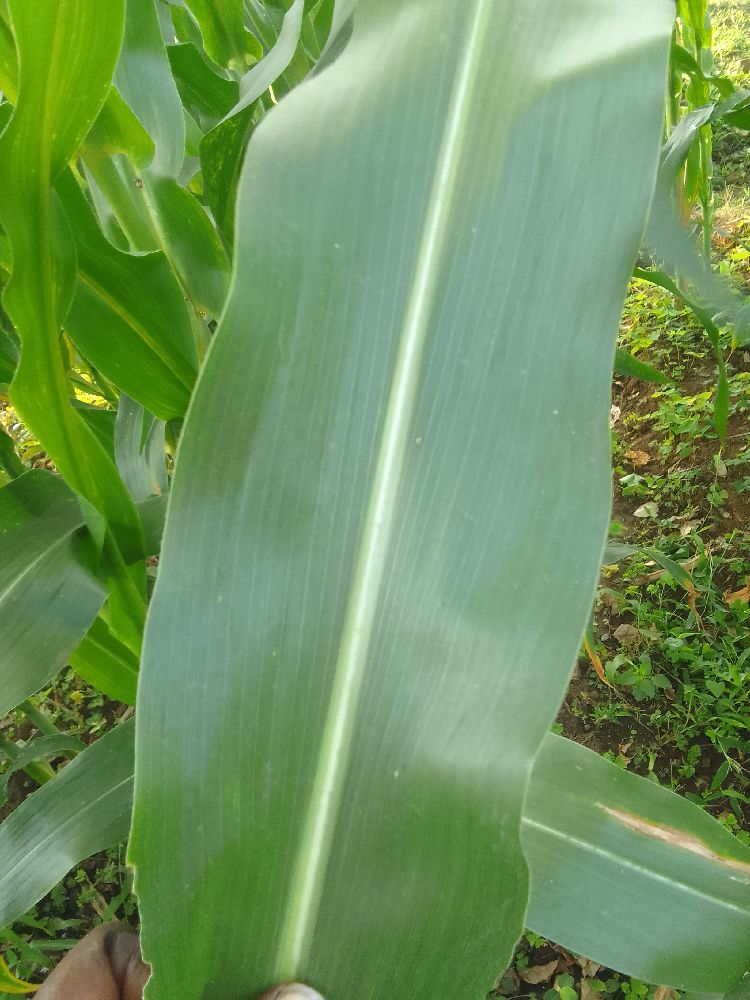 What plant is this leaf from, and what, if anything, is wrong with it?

maize, healthy
